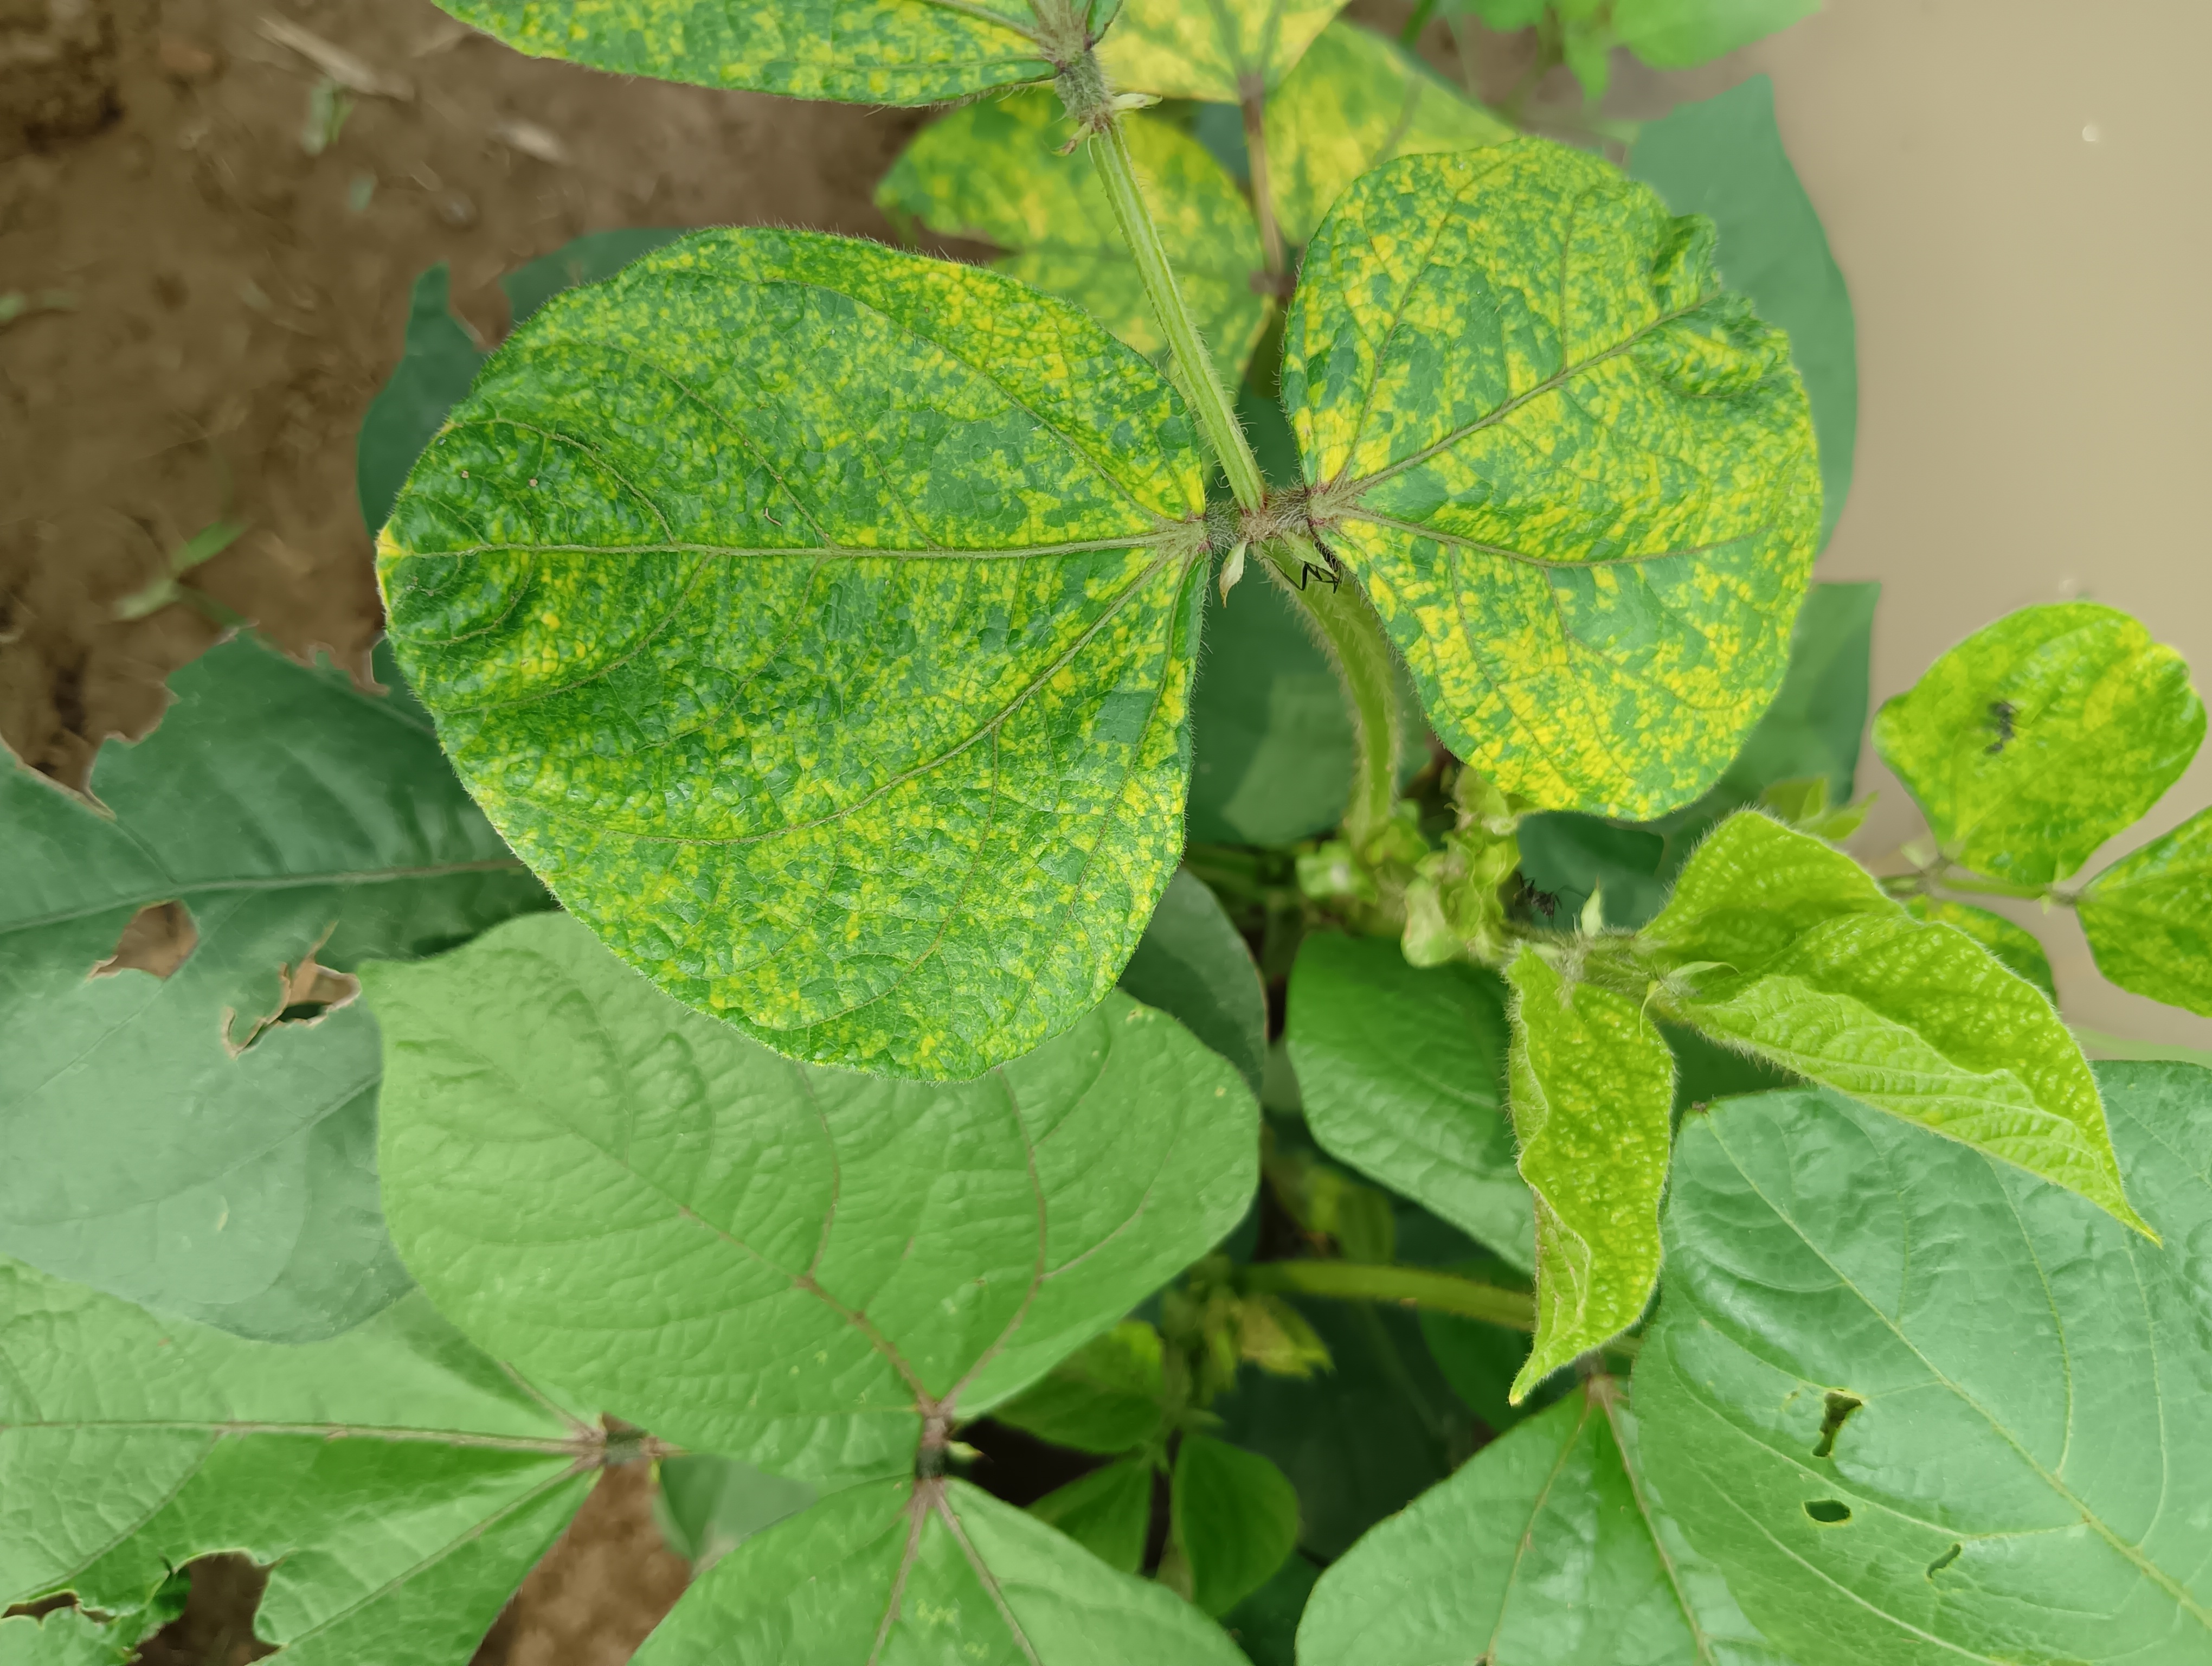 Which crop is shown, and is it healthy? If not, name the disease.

mungbean, yellow mosaic
